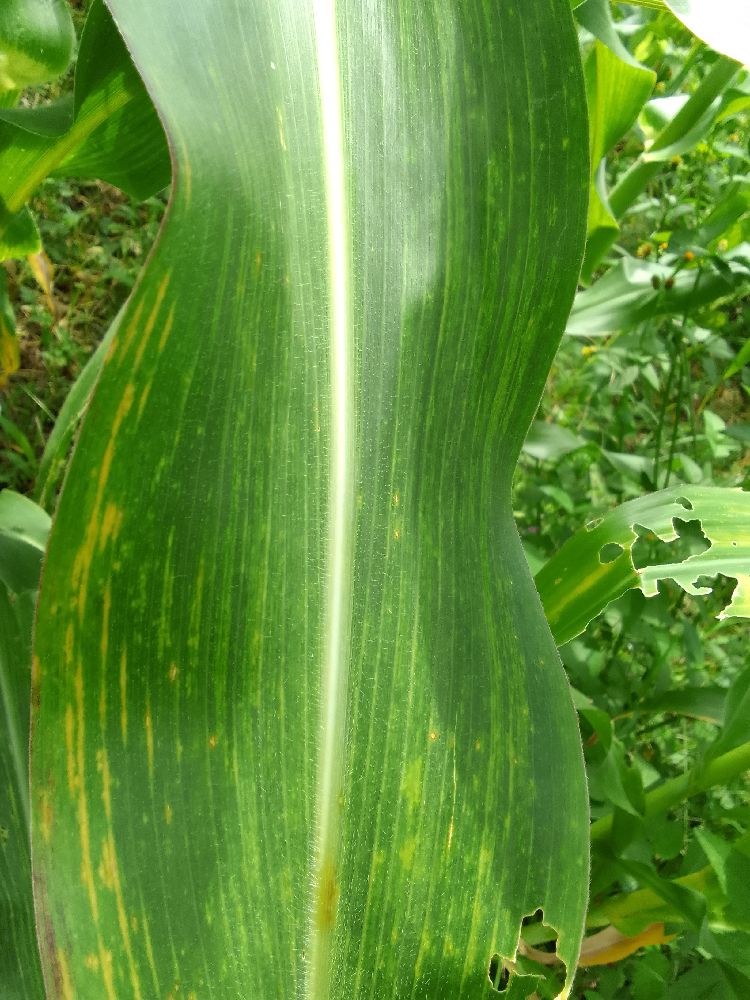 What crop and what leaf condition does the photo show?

maize, maize lethal necrosis
